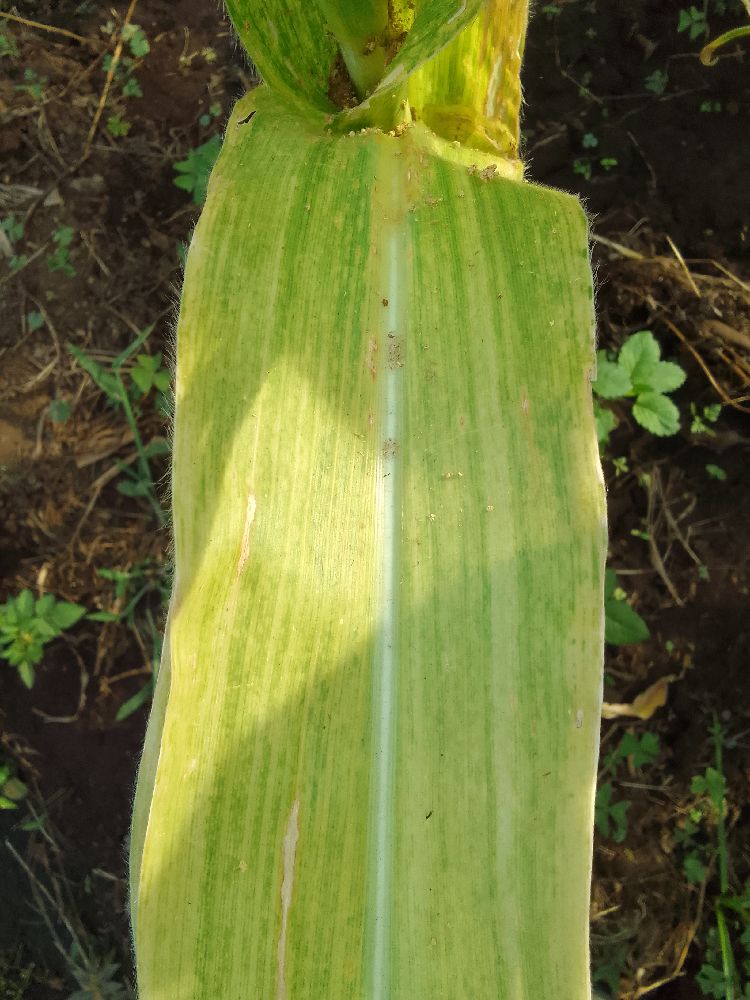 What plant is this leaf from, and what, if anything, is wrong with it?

maize, maize lethal necrosis
